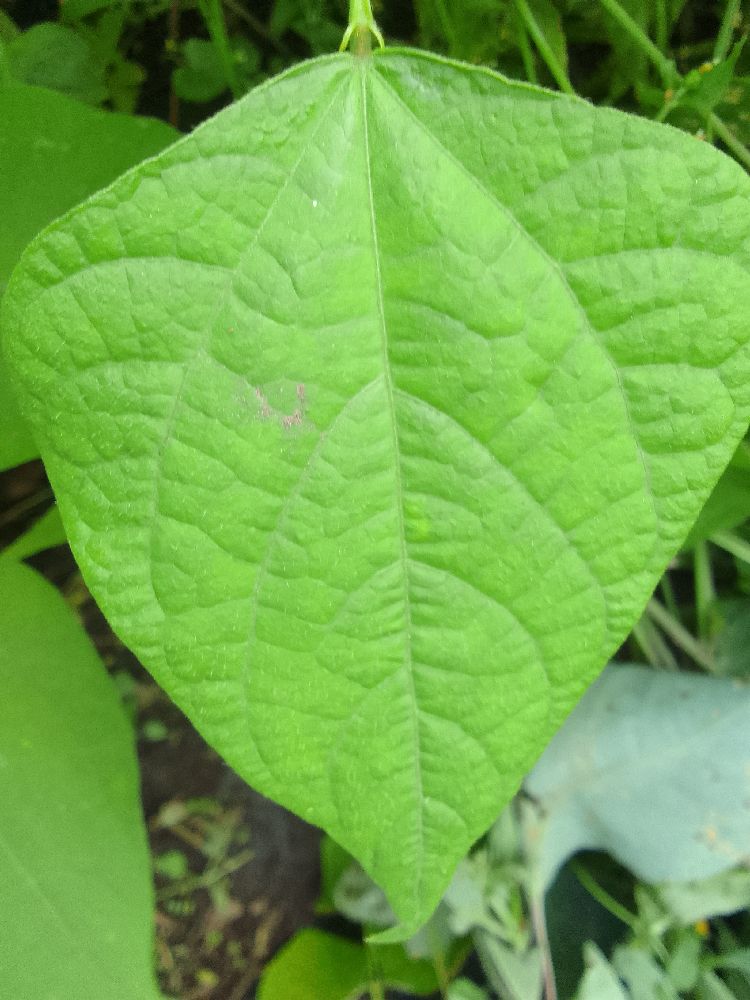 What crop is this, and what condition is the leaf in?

common bean, healthy
